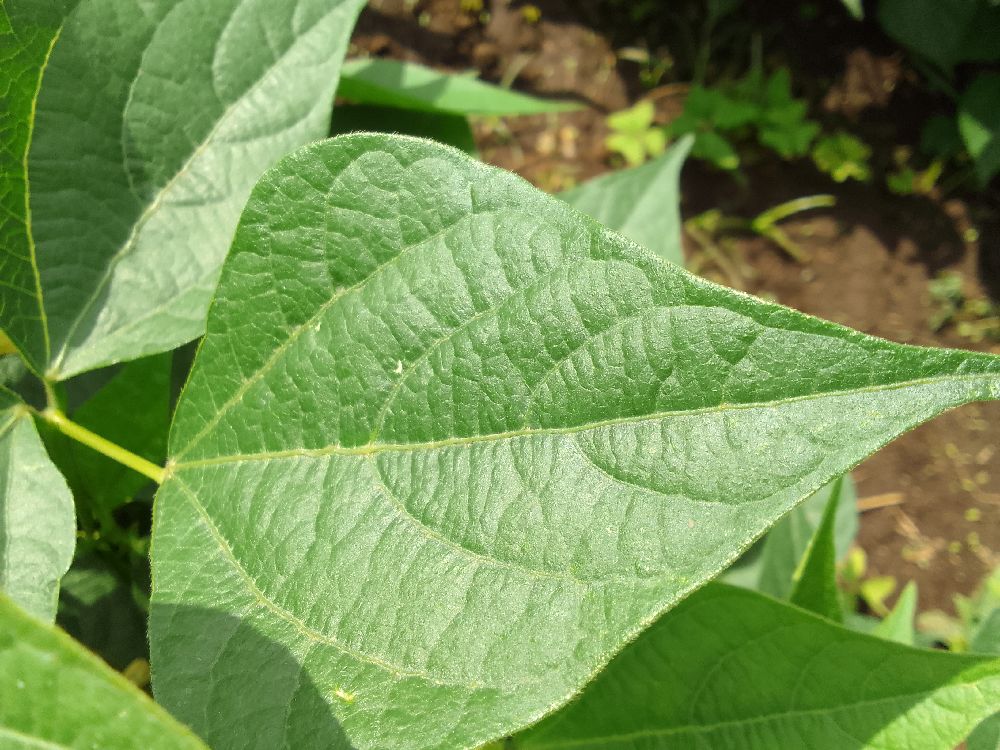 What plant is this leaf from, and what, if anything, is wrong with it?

common bean, healthy
